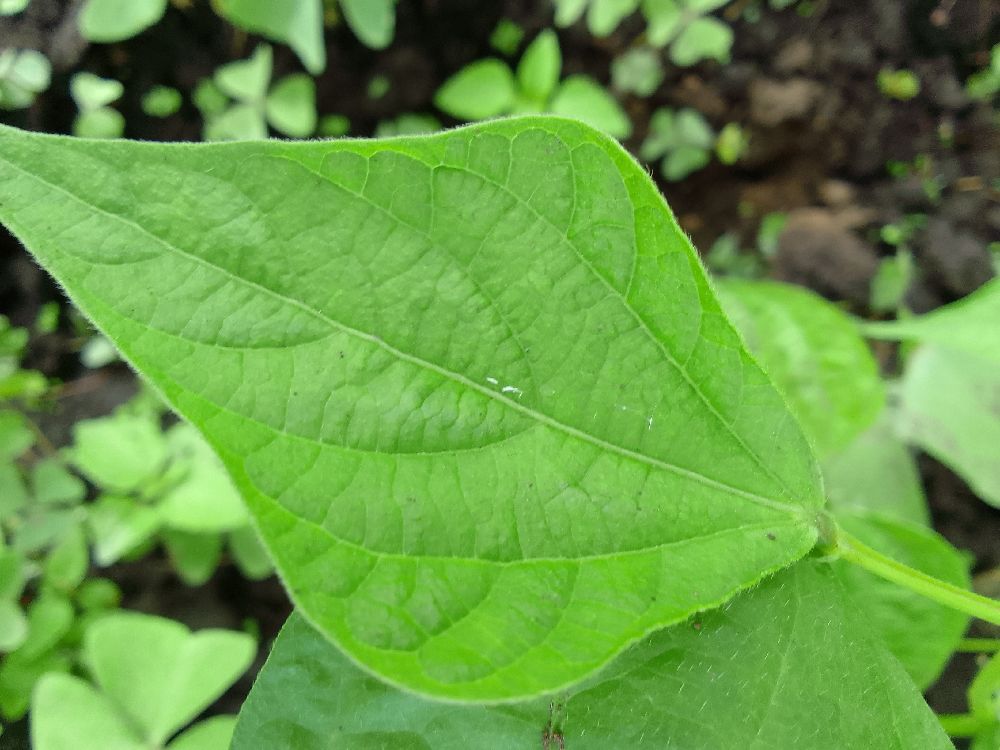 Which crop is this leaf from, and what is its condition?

common bean, healthy
